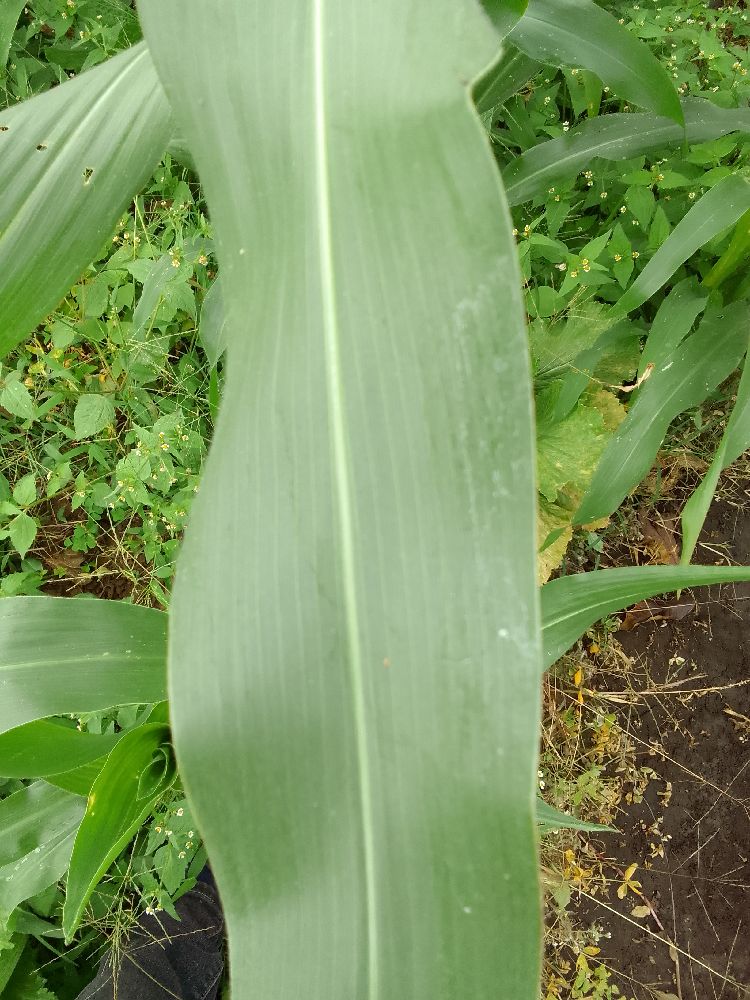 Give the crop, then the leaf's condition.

maize, healthy
